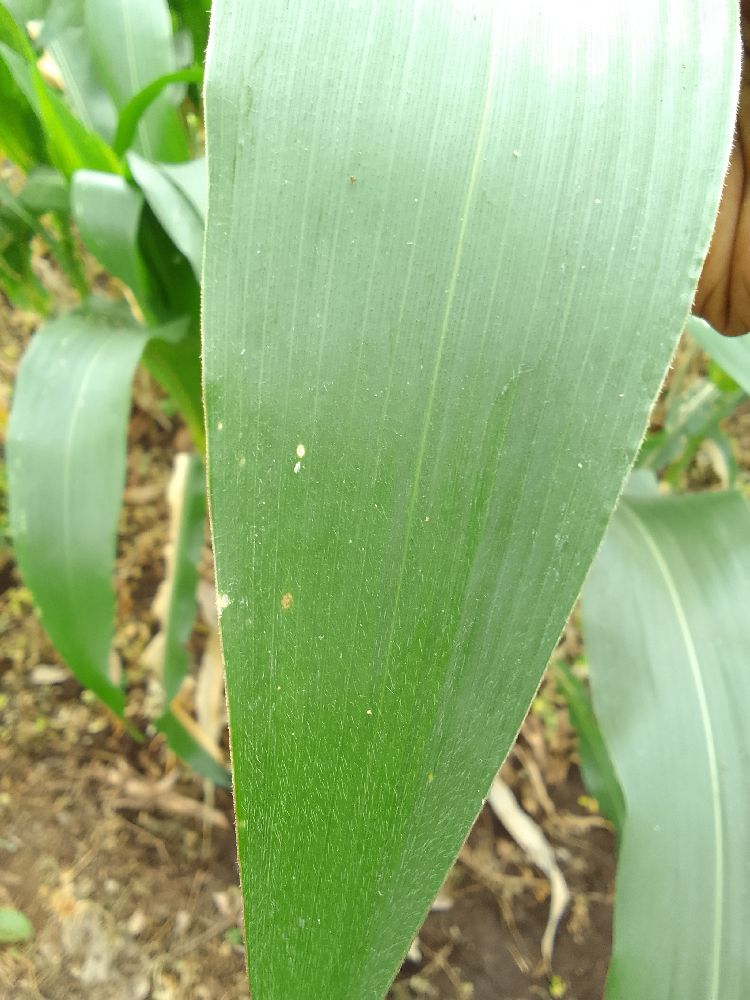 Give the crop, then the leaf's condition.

maize, healthy
